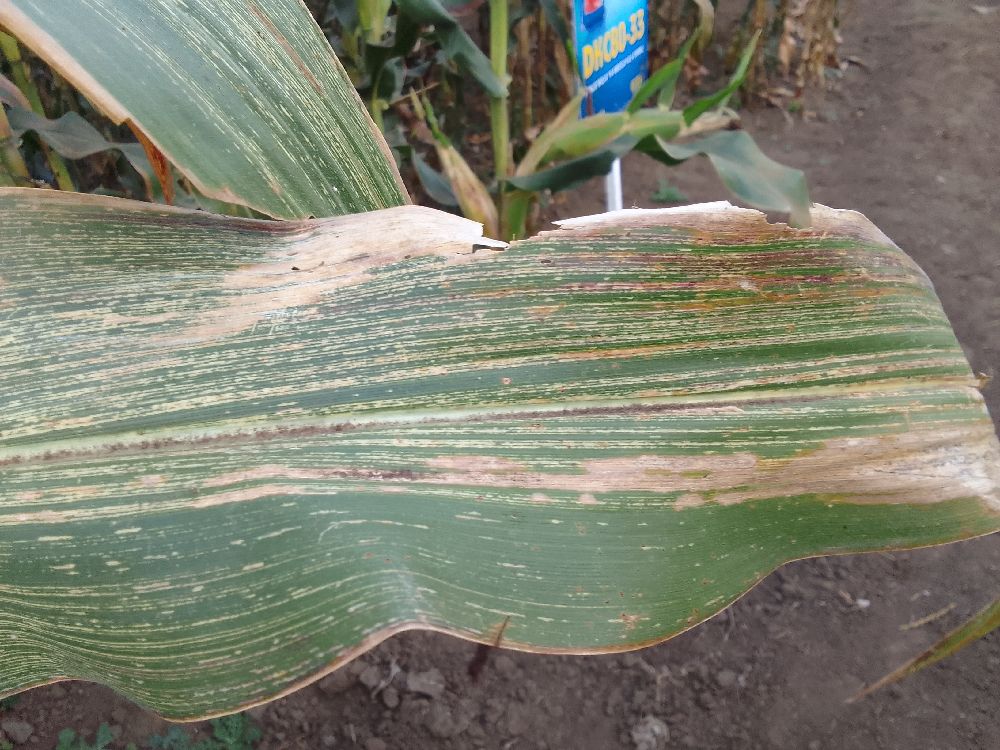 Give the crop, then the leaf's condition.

maize, maize streak virus
